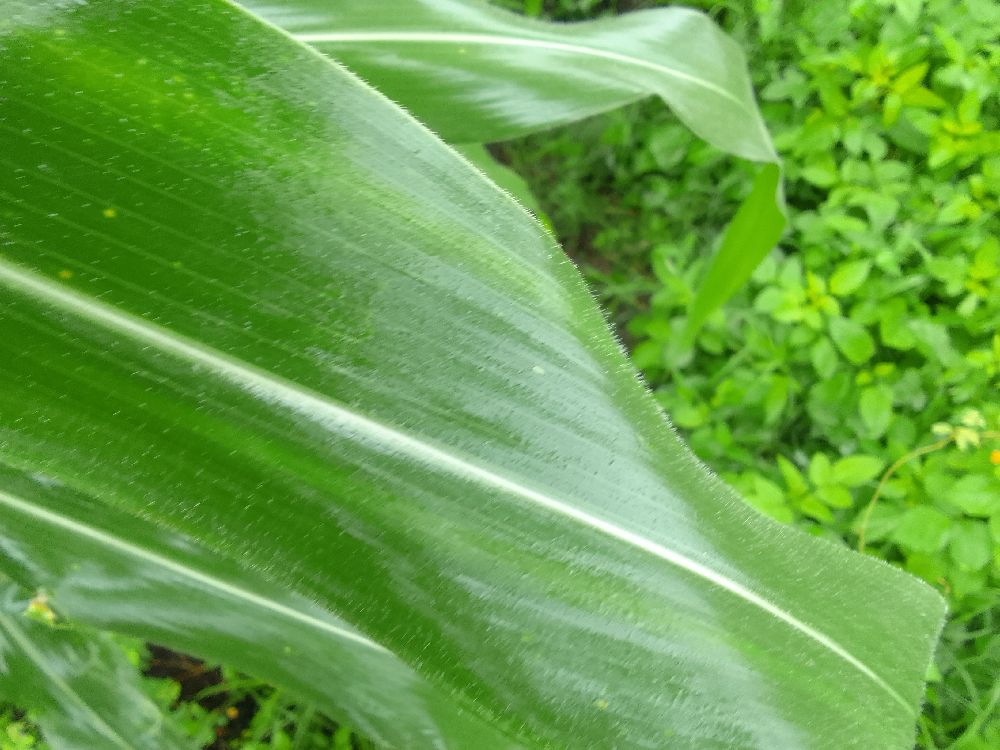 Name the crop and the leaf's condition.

maize, healthy
